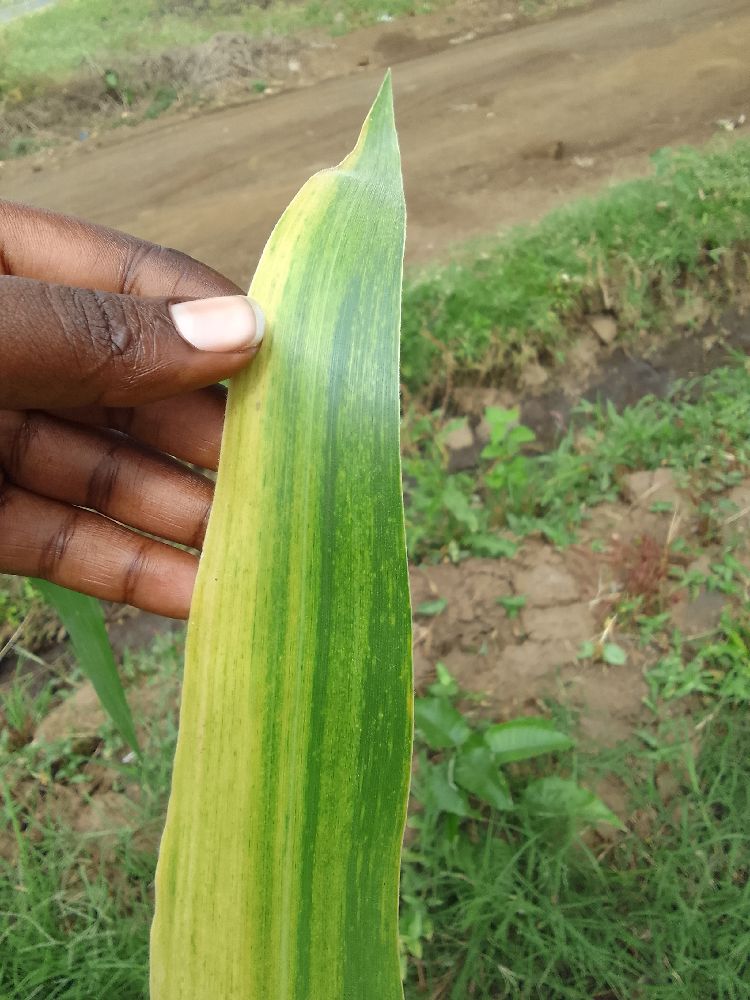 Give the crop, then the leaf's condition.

maize, maize lethal necrosis
